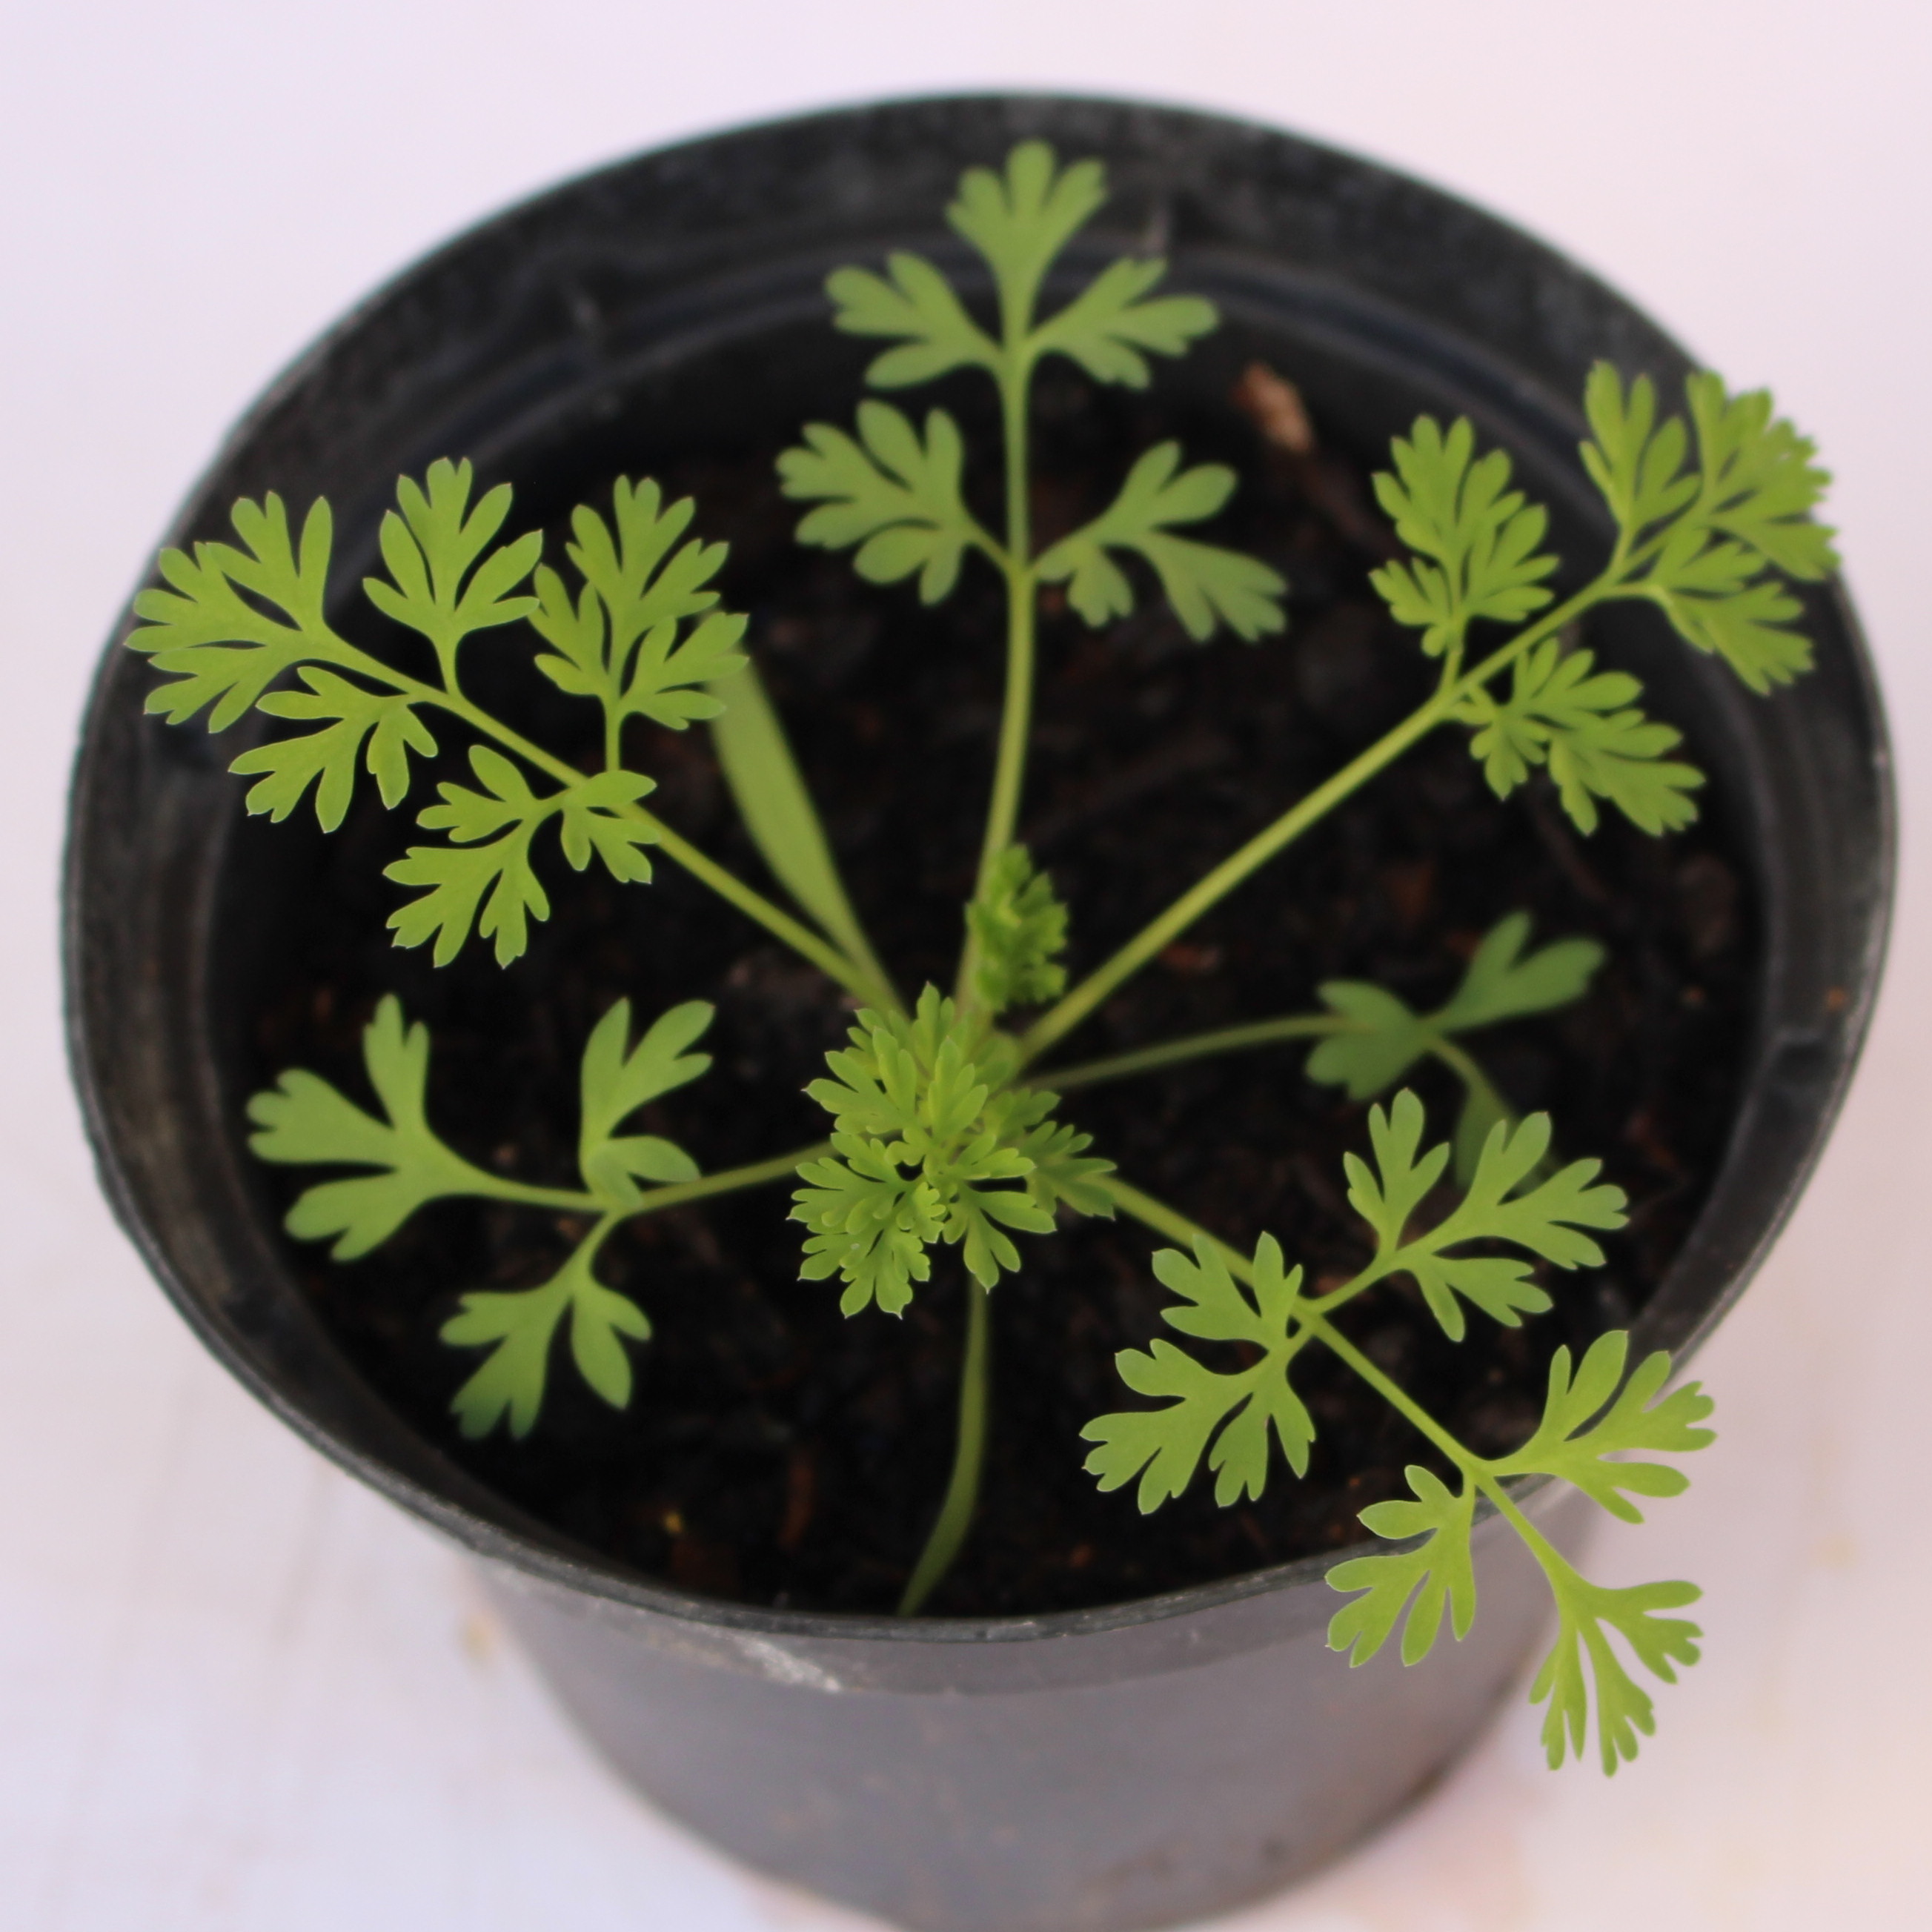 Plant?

Fumaria officinalis
